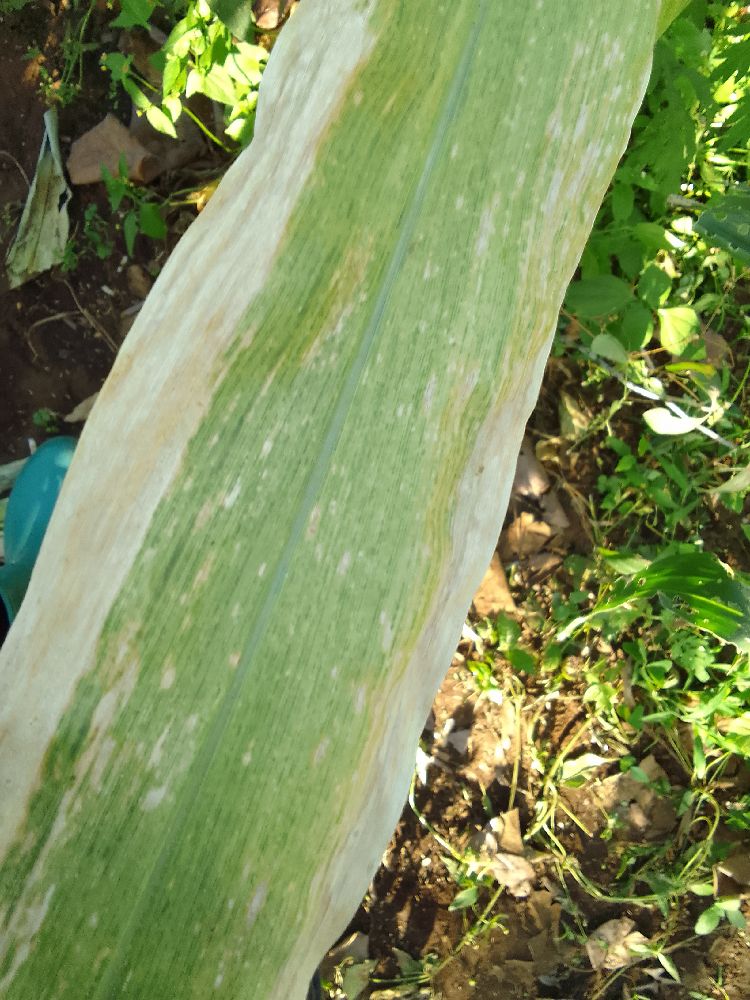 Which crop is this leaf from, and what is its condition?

maize, maize lethal necrosis
